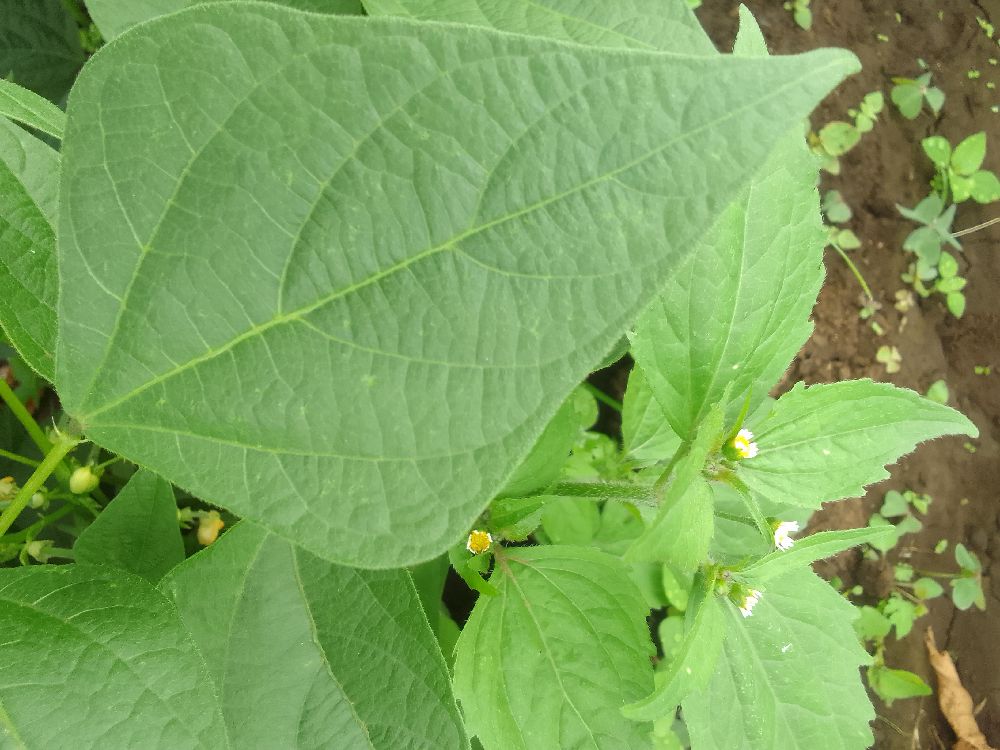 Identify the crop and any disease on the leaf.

common bean, healthy
